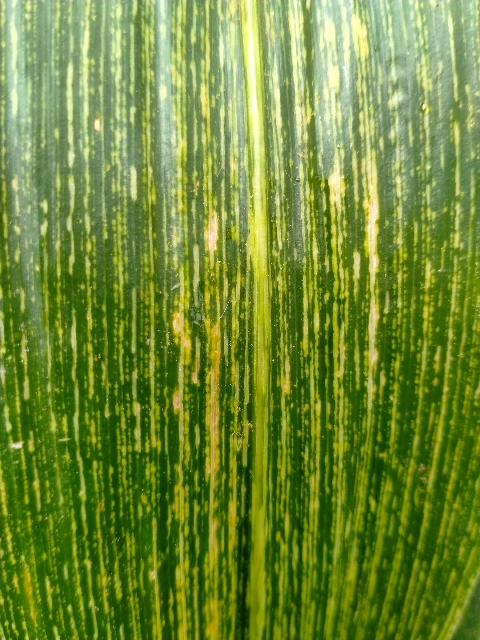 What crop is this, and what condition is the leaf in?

maize, maize streak virus
